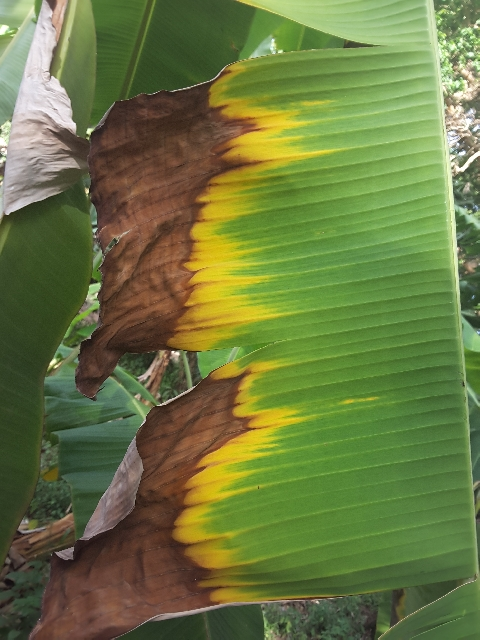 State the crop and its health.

banana, fusarium wilt race 1
